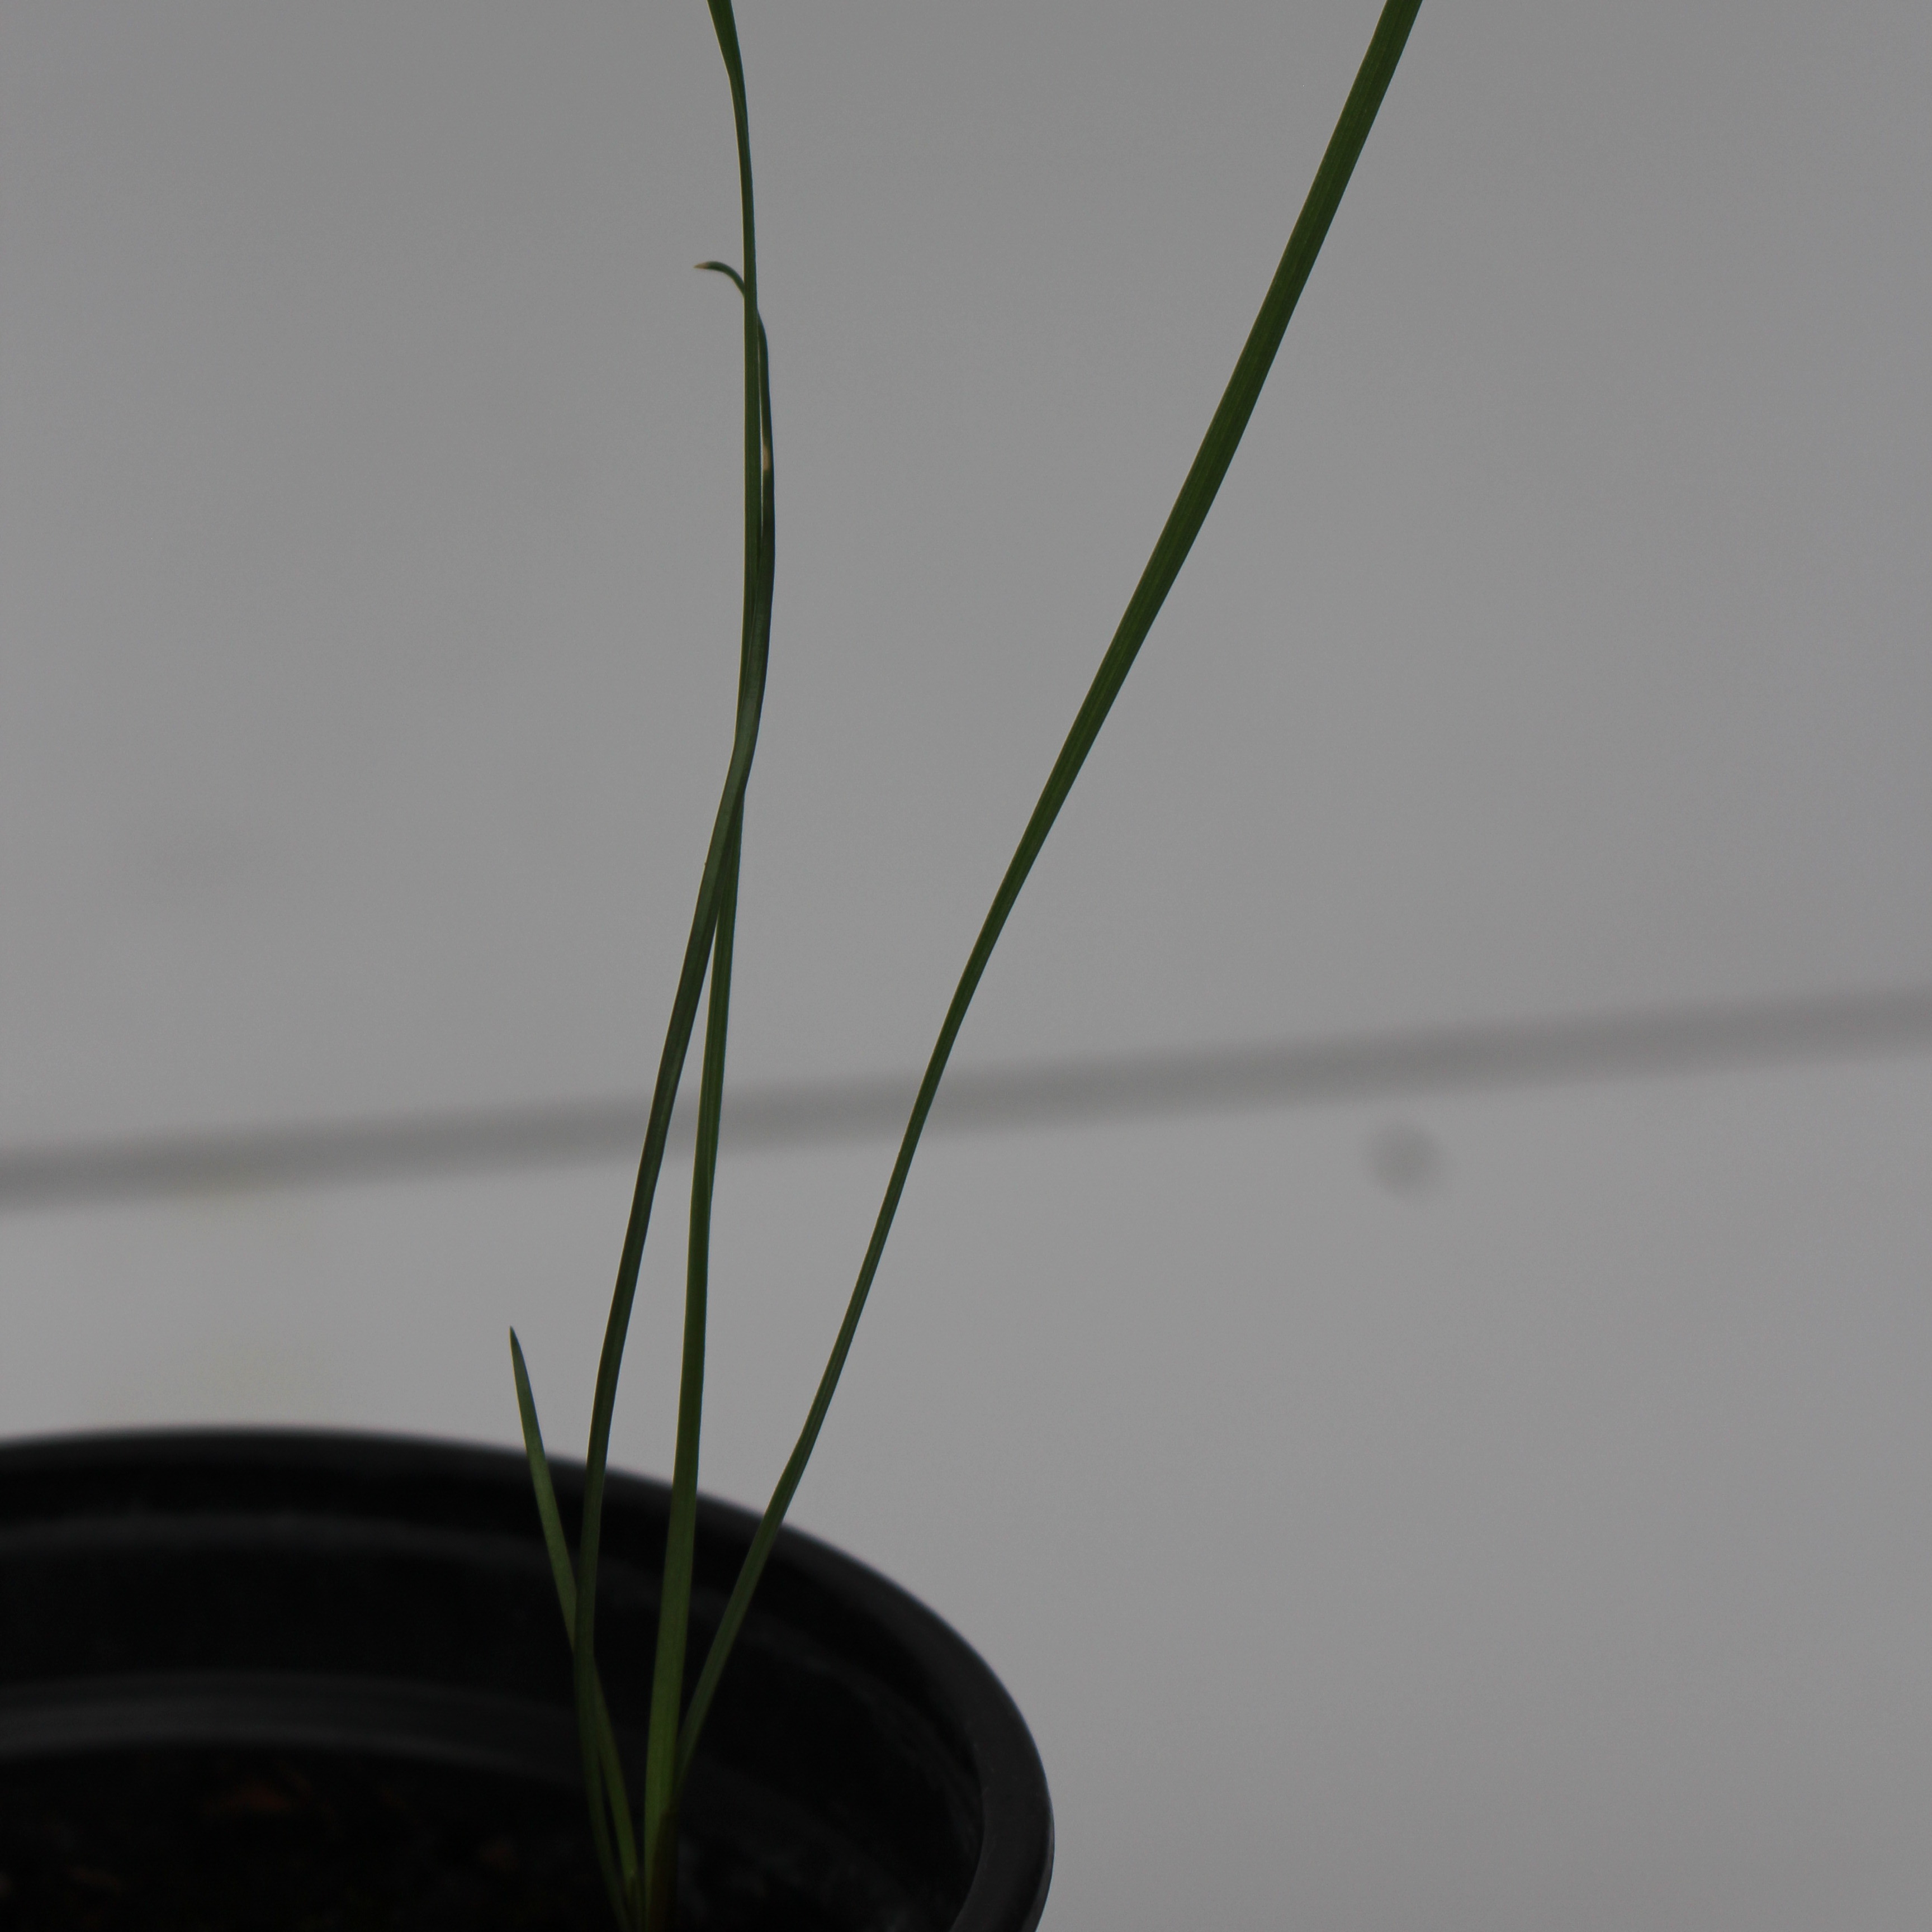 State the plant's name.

Lolium multiflorum
